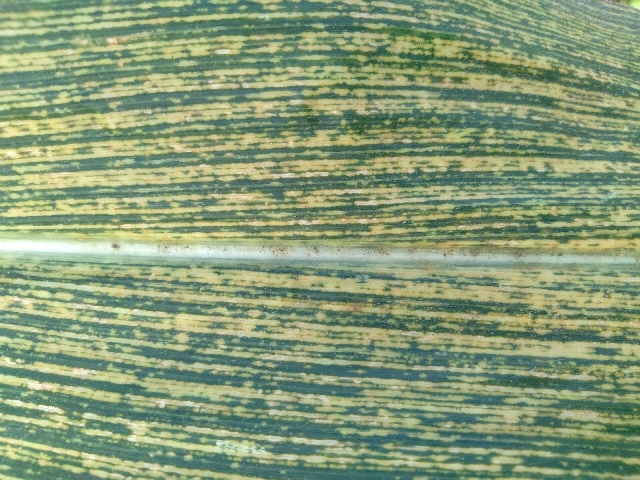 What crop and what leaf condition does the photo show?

maize, maize streak virus
